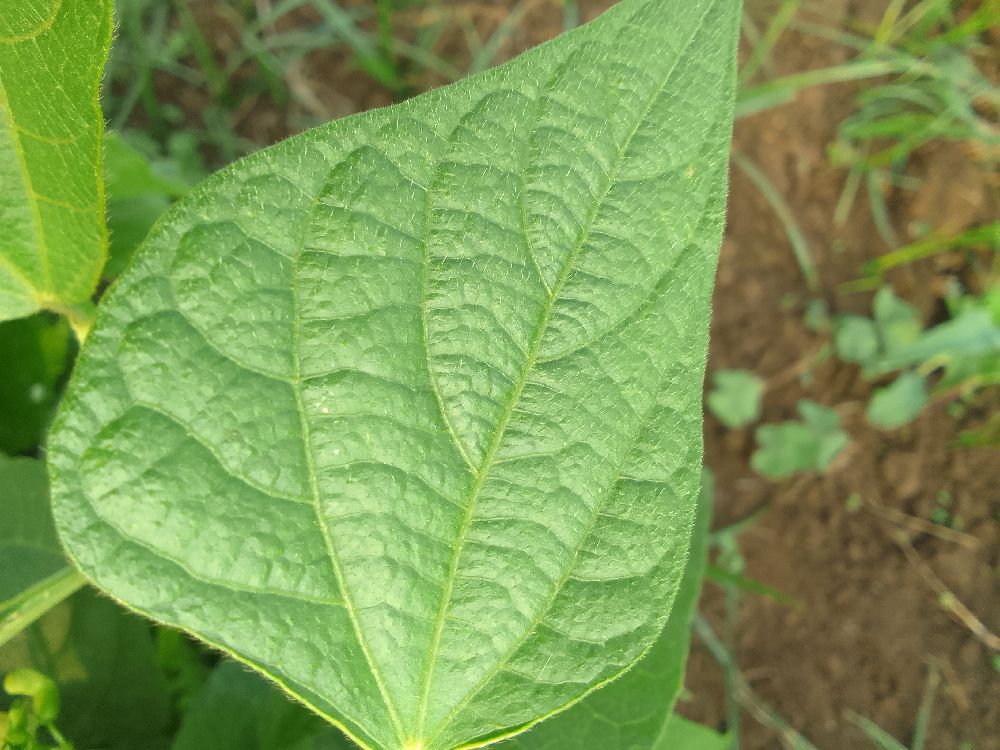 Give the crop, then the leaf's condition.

common bean, healthy
